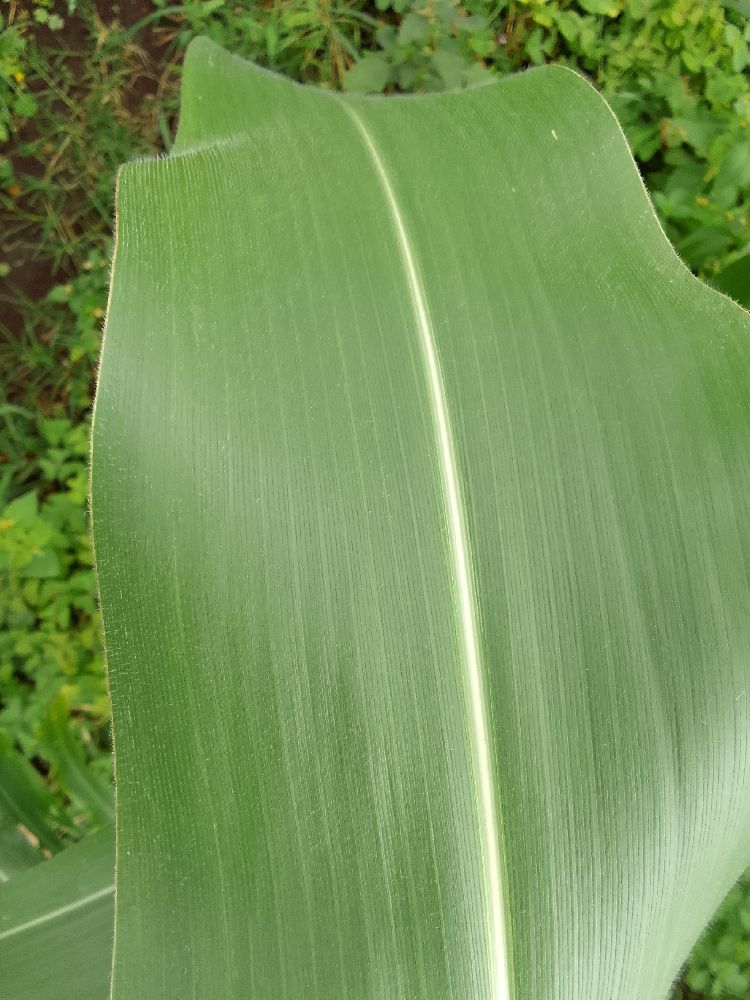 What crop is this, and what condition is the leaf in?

maize, healthy
